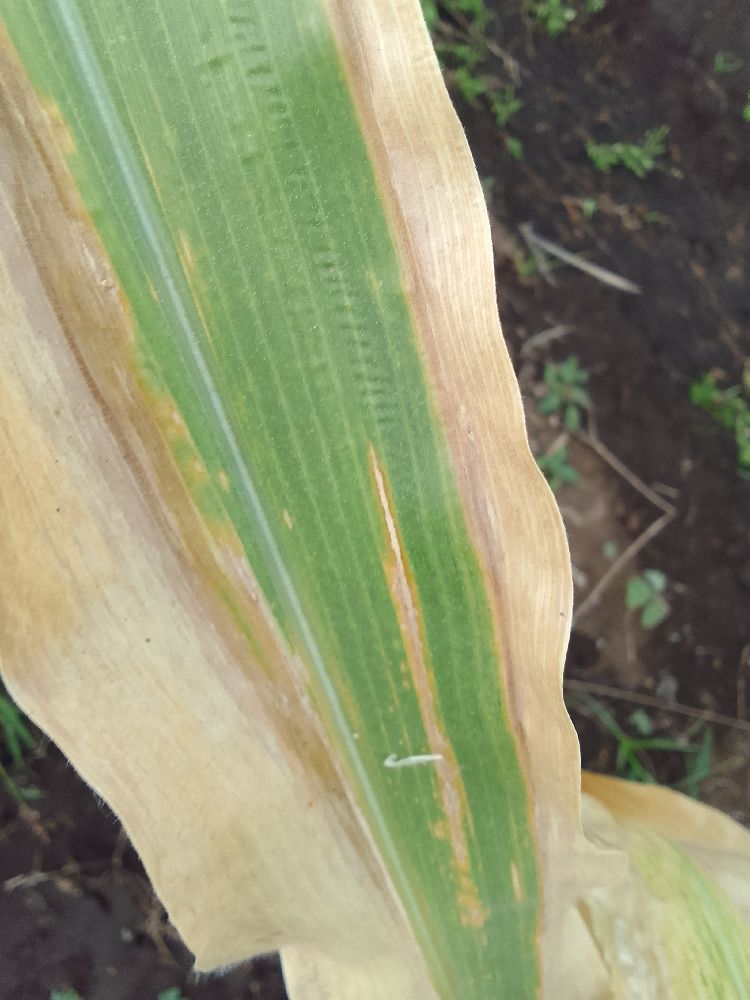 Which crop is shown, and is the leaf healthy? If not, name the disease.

maize, maize lethal necrosis
